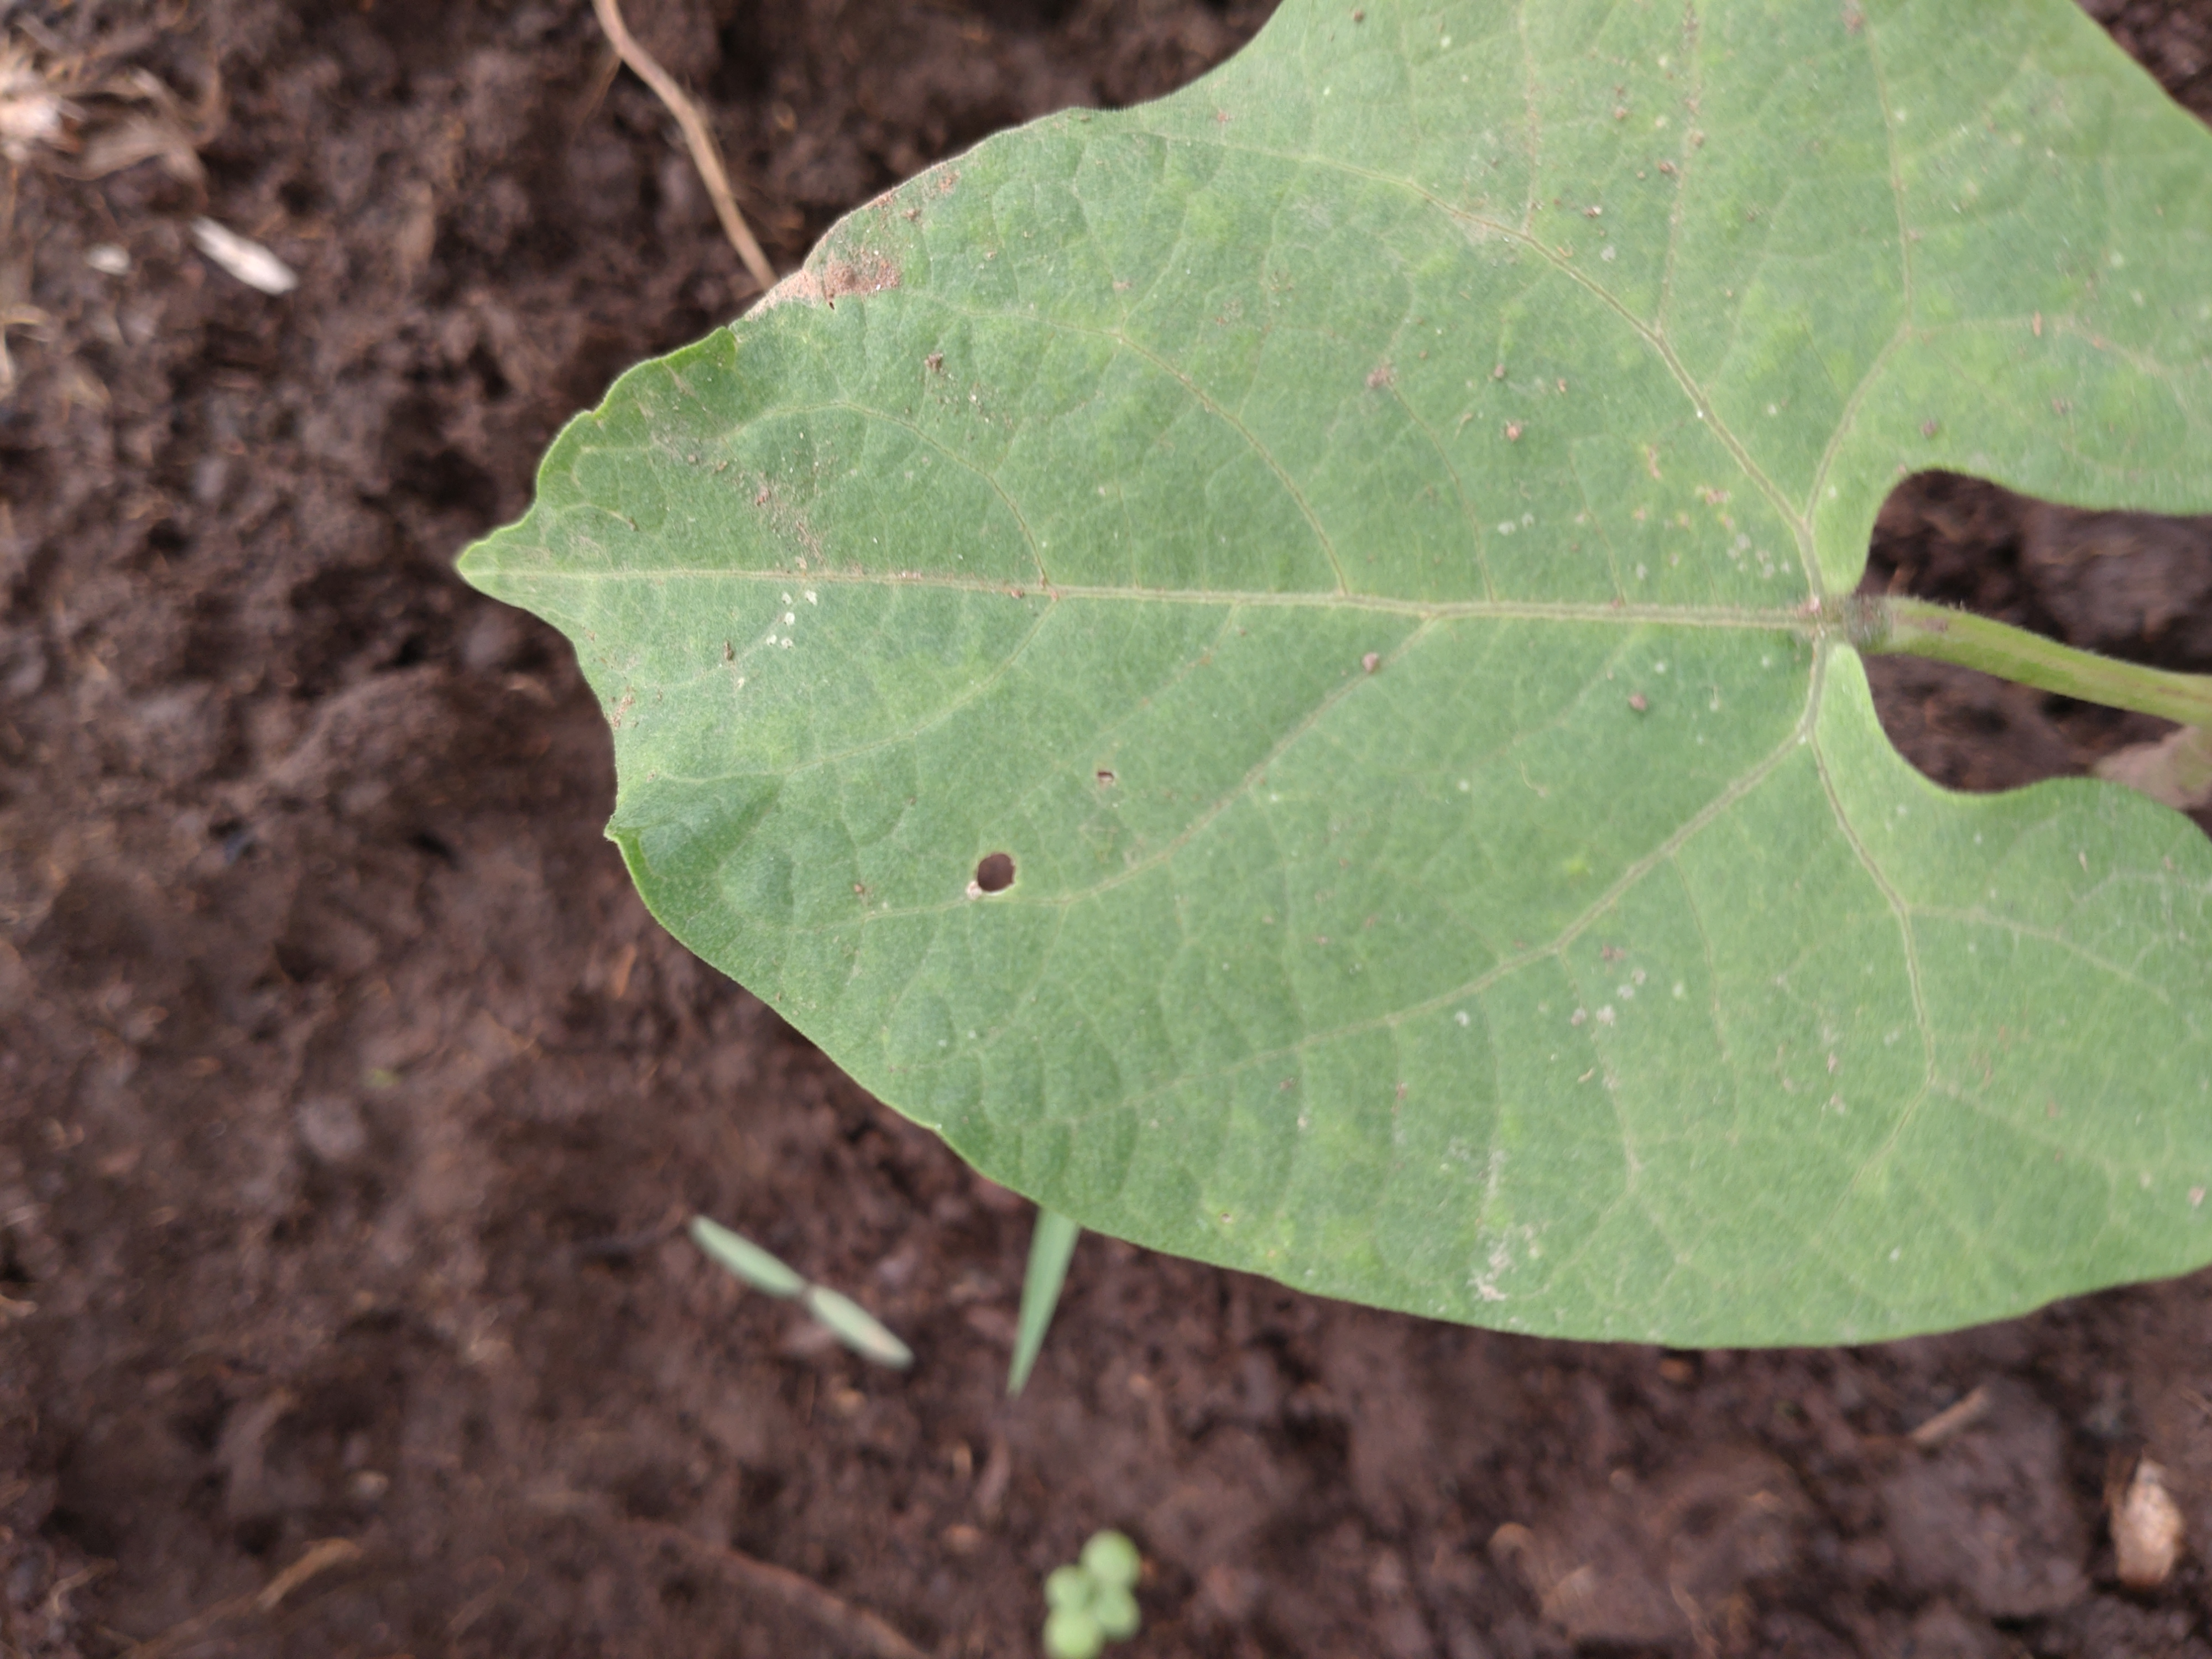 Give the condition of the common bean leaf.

healthy
